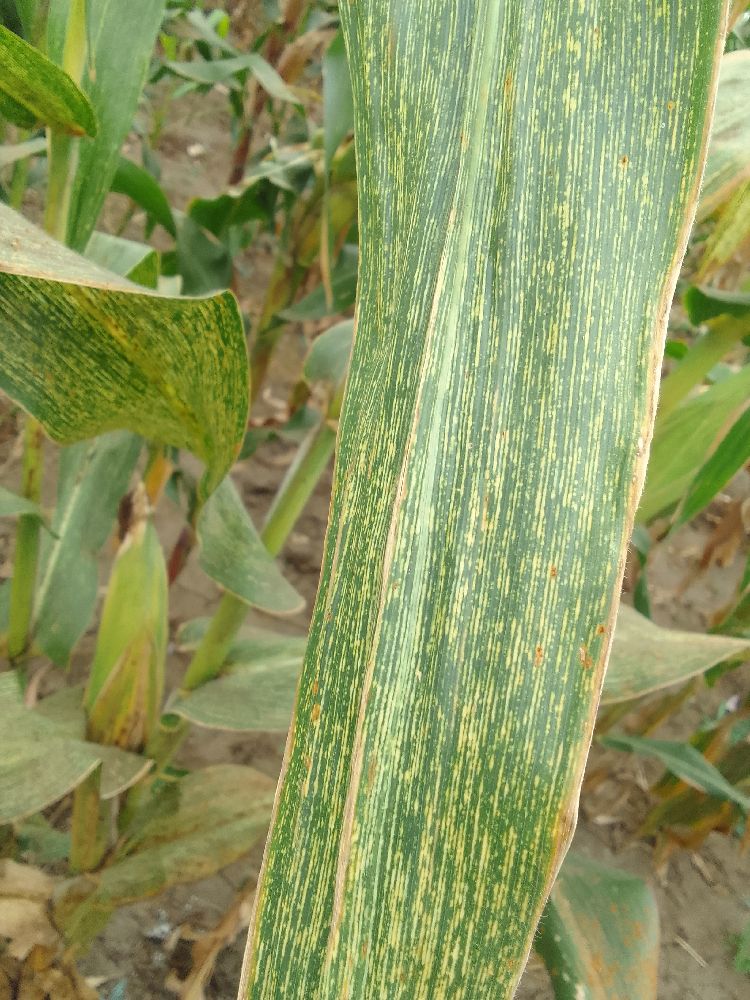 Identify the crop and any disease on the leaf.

maize, maize streak virus
